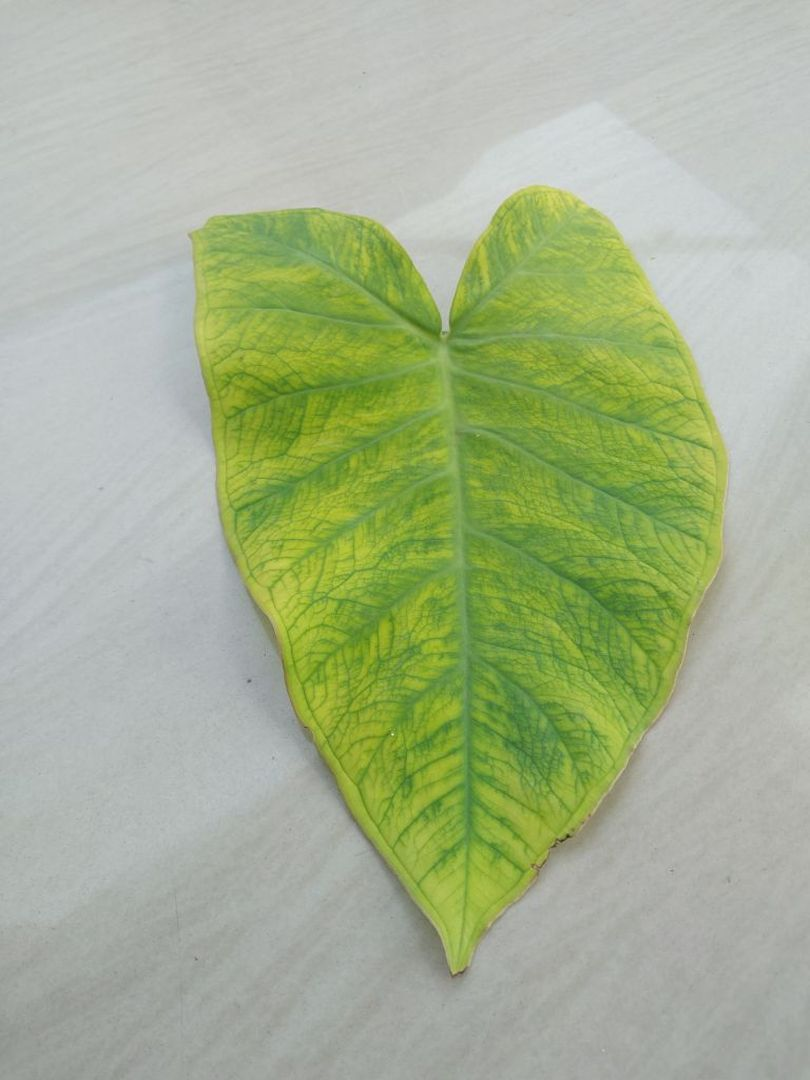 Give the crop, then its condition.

taro, mosaic
